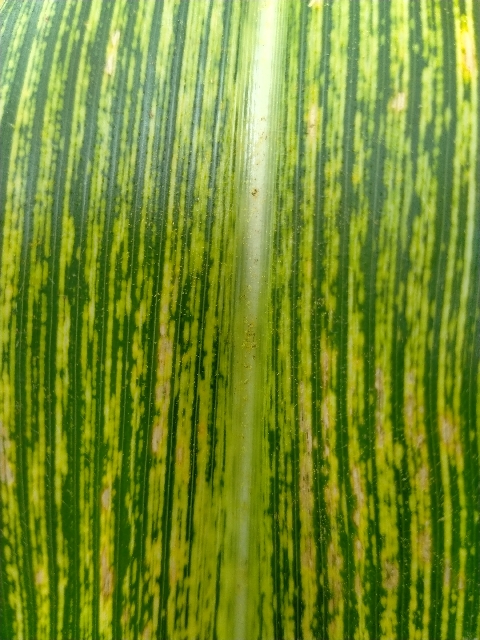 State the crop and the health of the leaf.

maize, maize streak virus
